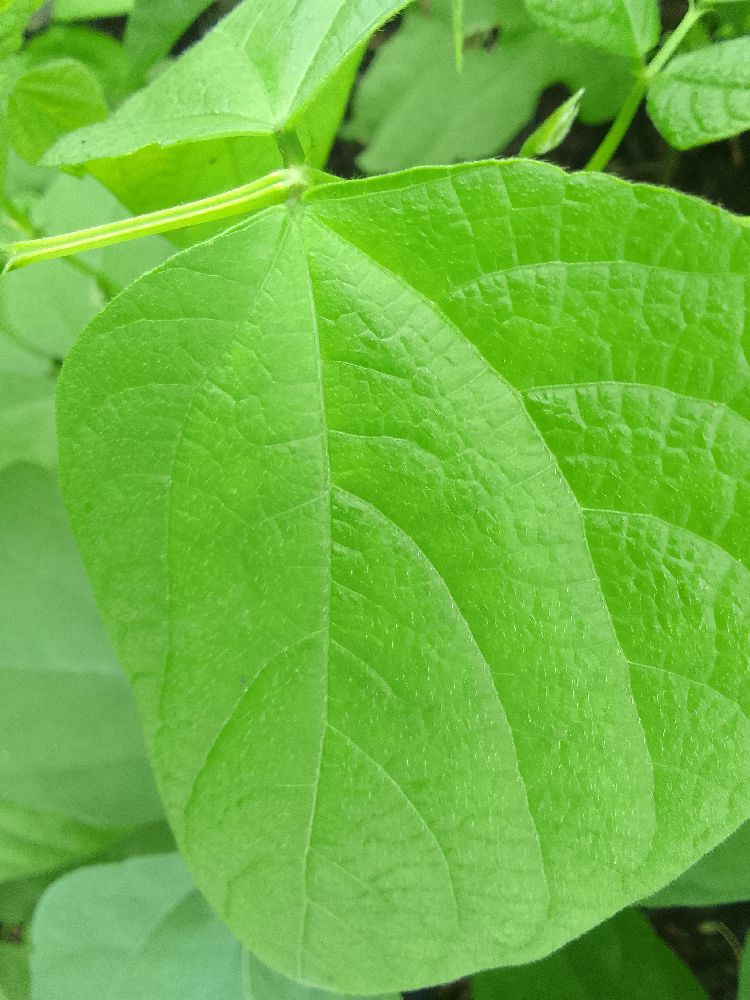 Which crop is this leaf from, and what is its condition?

common bean, healthy
